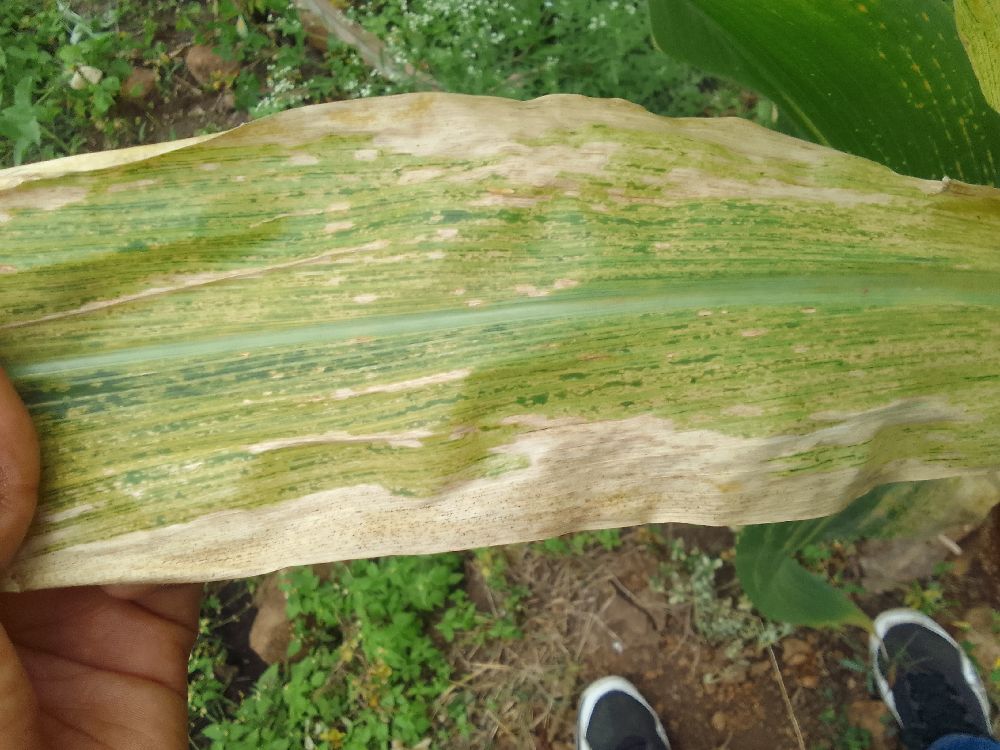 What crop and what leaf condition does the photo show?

maize, maize lethal necrosis
